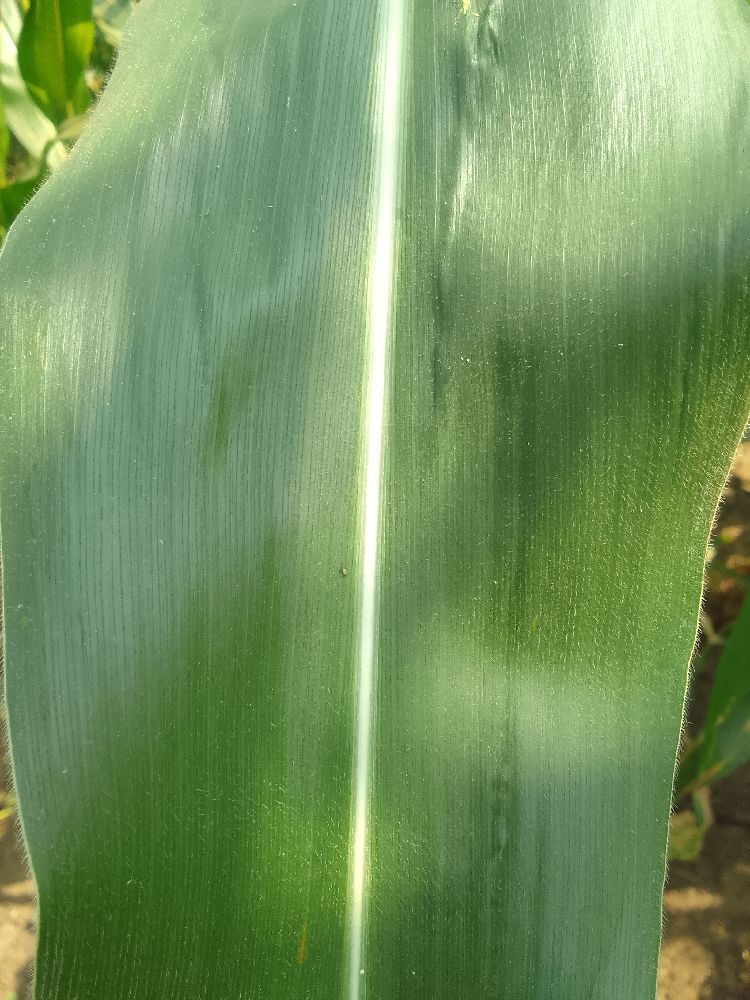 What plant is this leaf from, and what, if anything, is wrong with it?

maize, healthy
